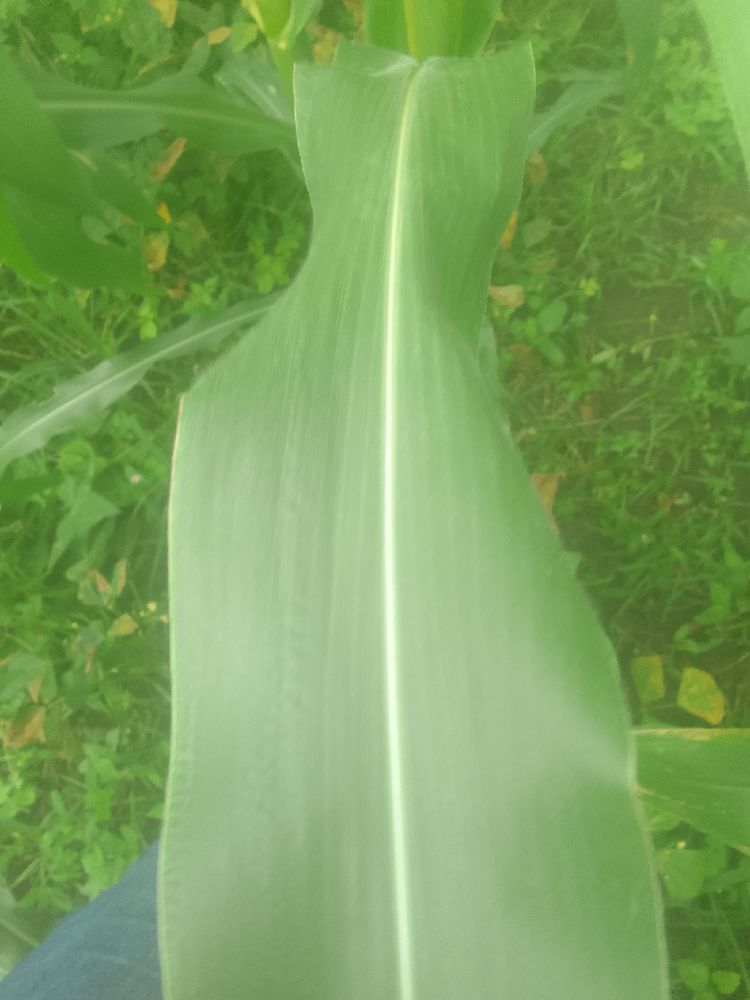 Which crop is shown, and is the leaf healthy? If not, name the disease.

maize, healthy
